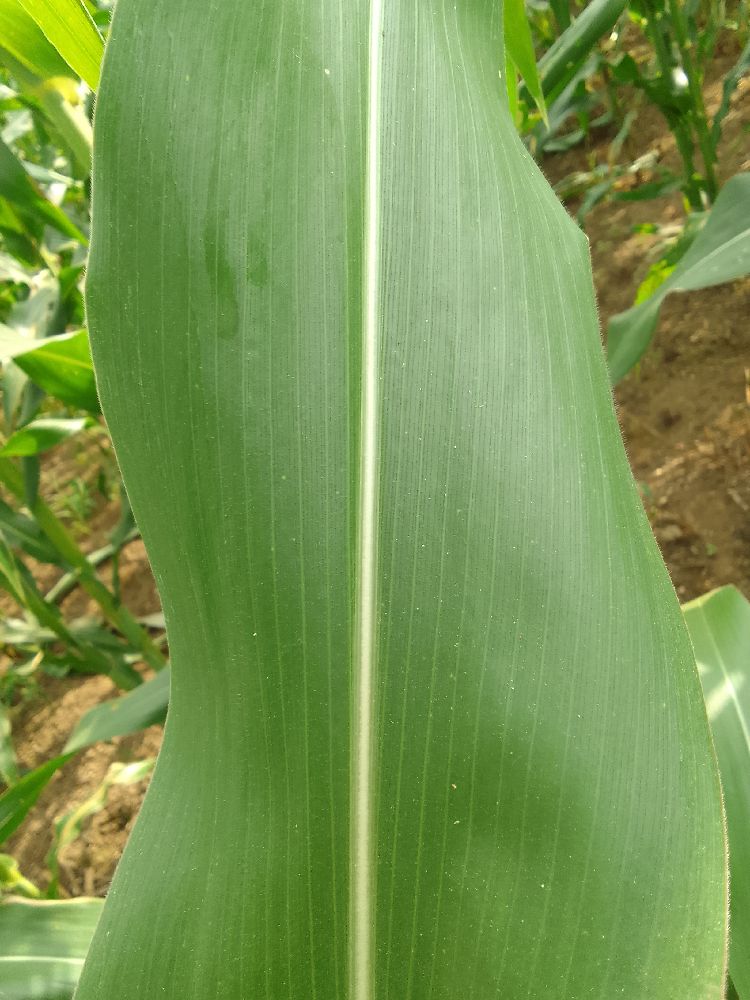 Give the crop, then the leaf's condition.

maize, healthy
